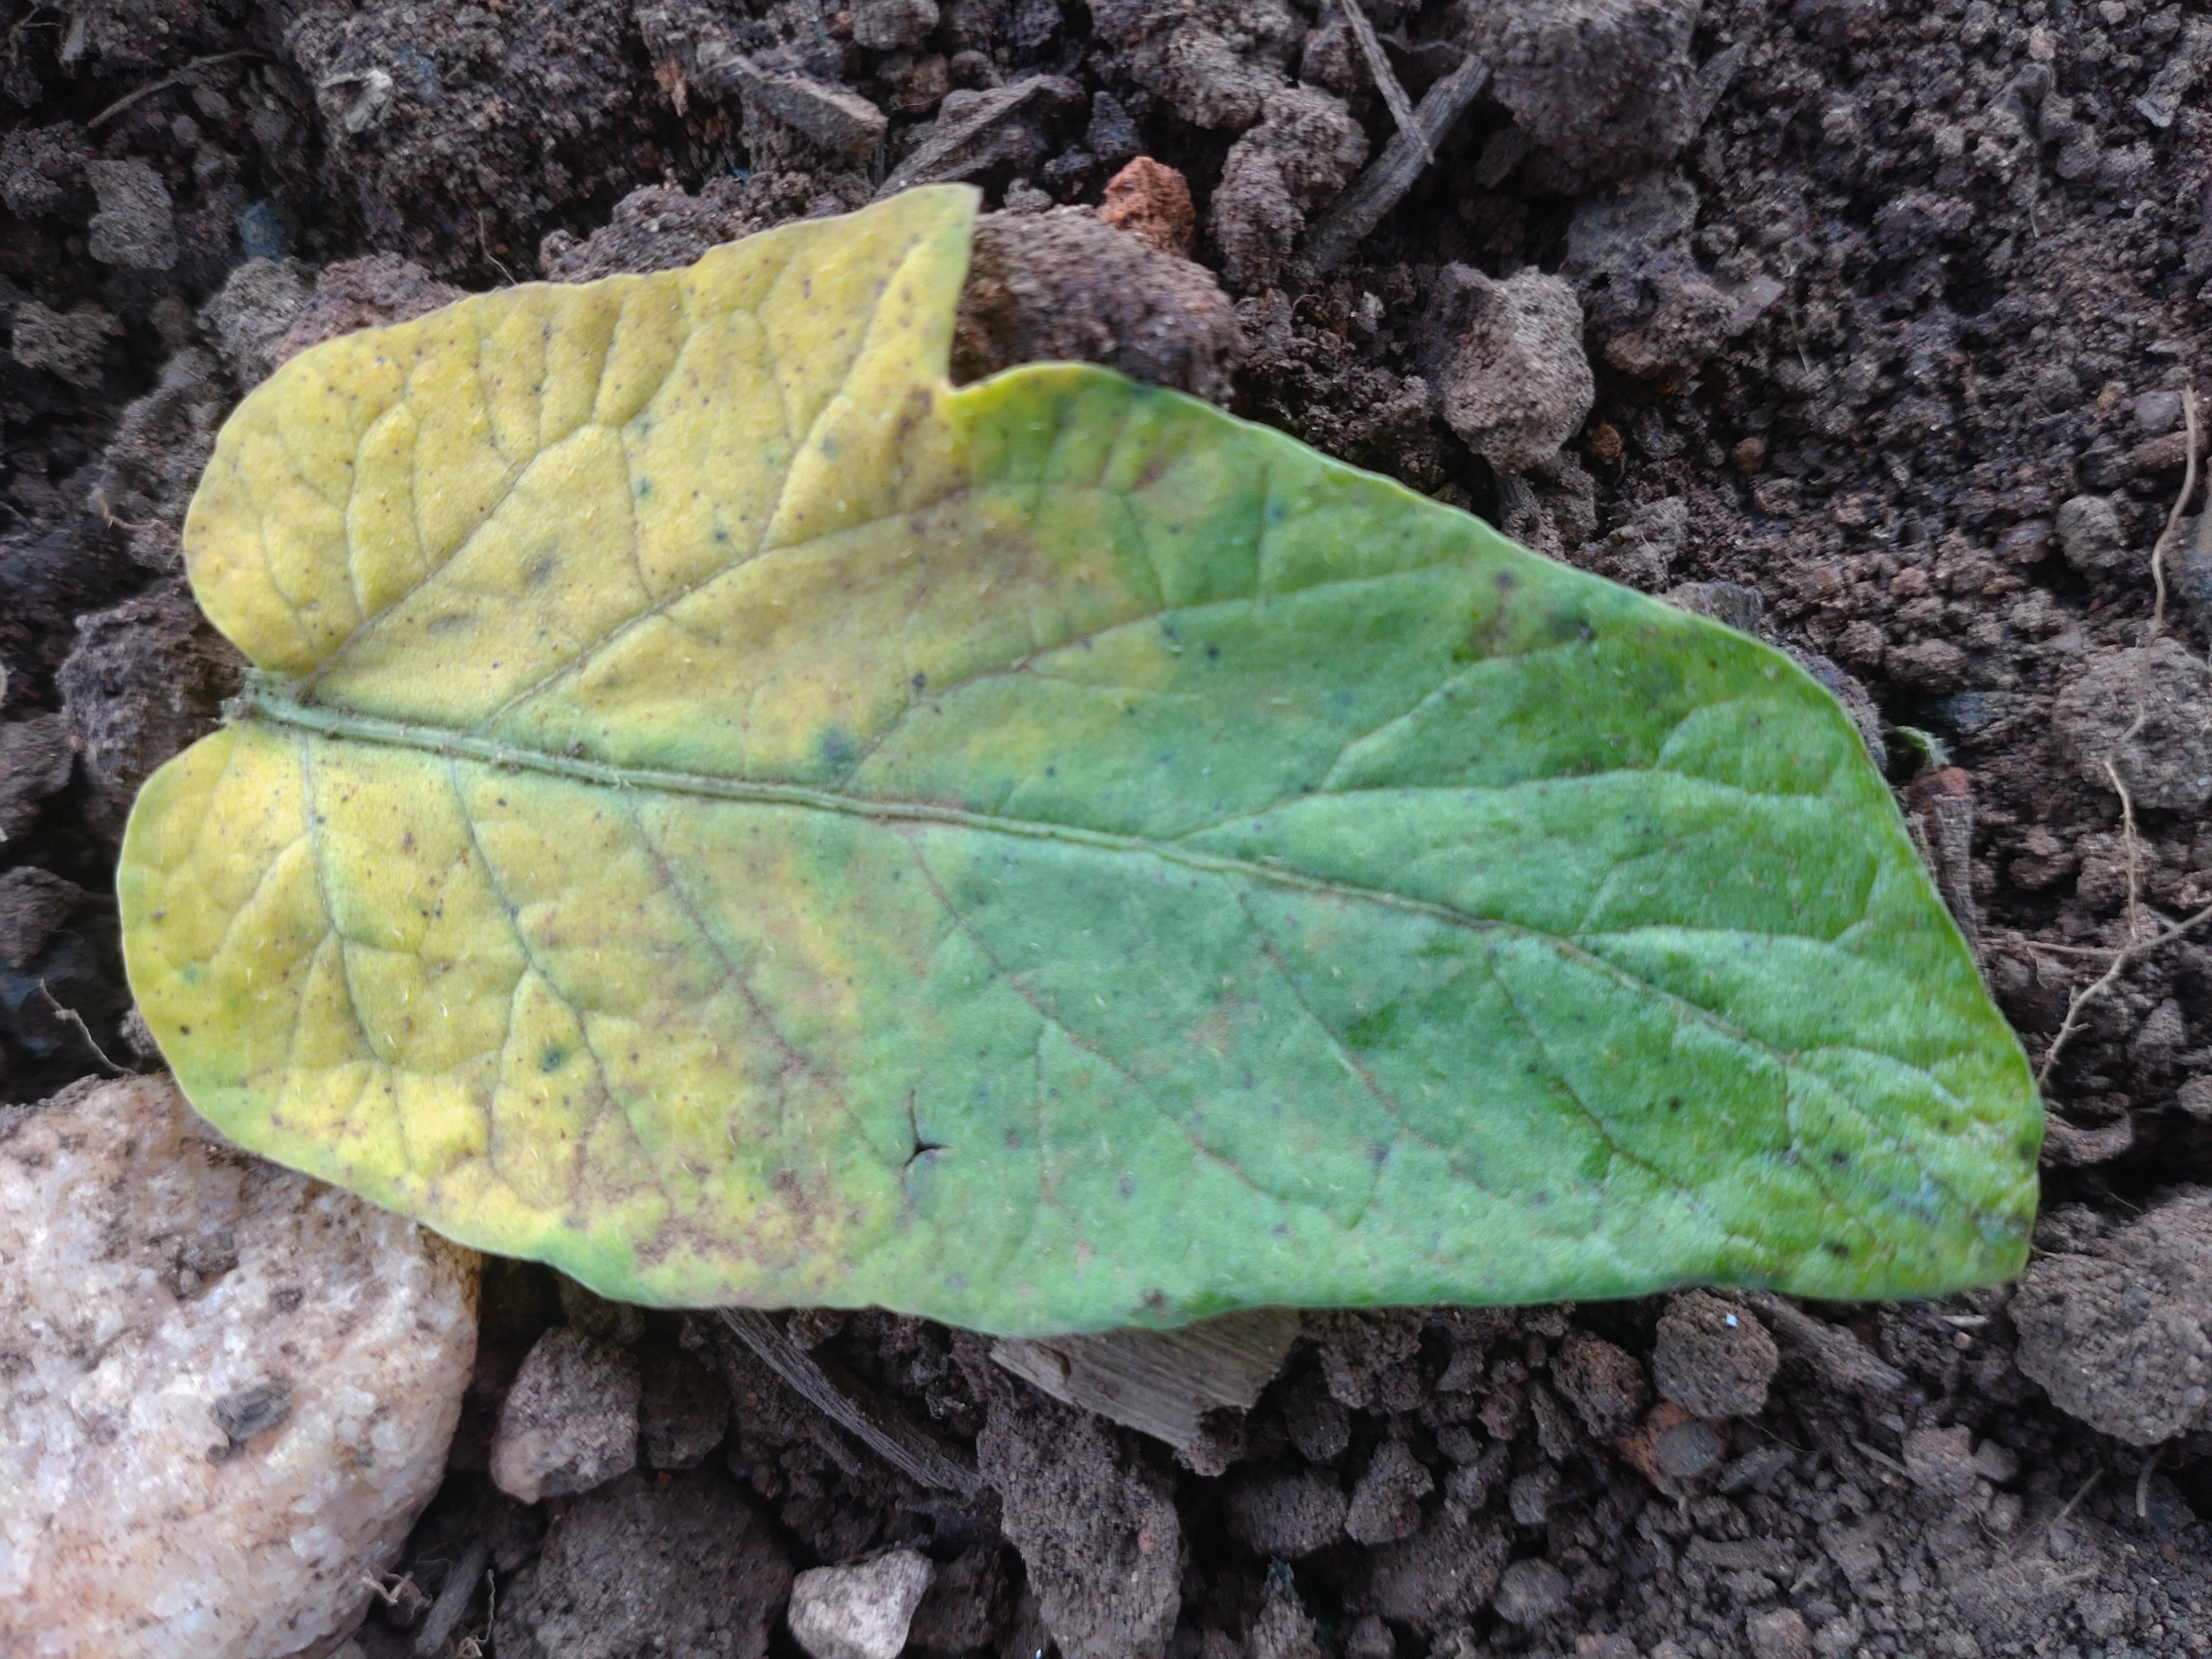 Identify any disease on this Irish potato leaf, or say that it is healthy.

late blight
